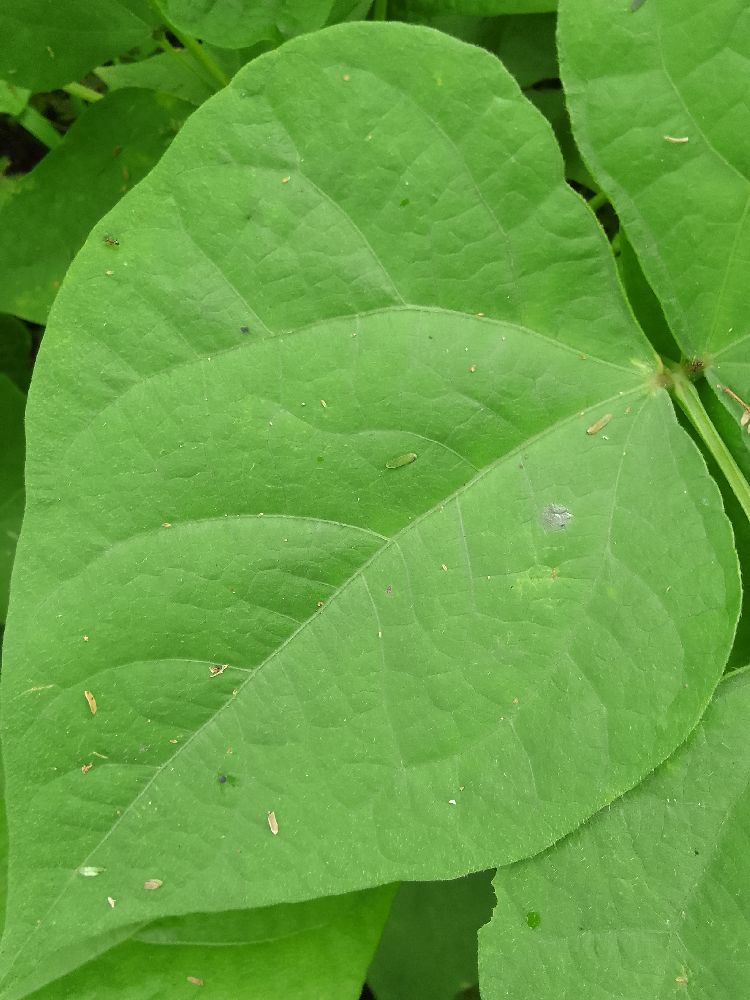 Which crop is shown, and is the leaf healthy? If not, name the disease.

common bean, healthy
